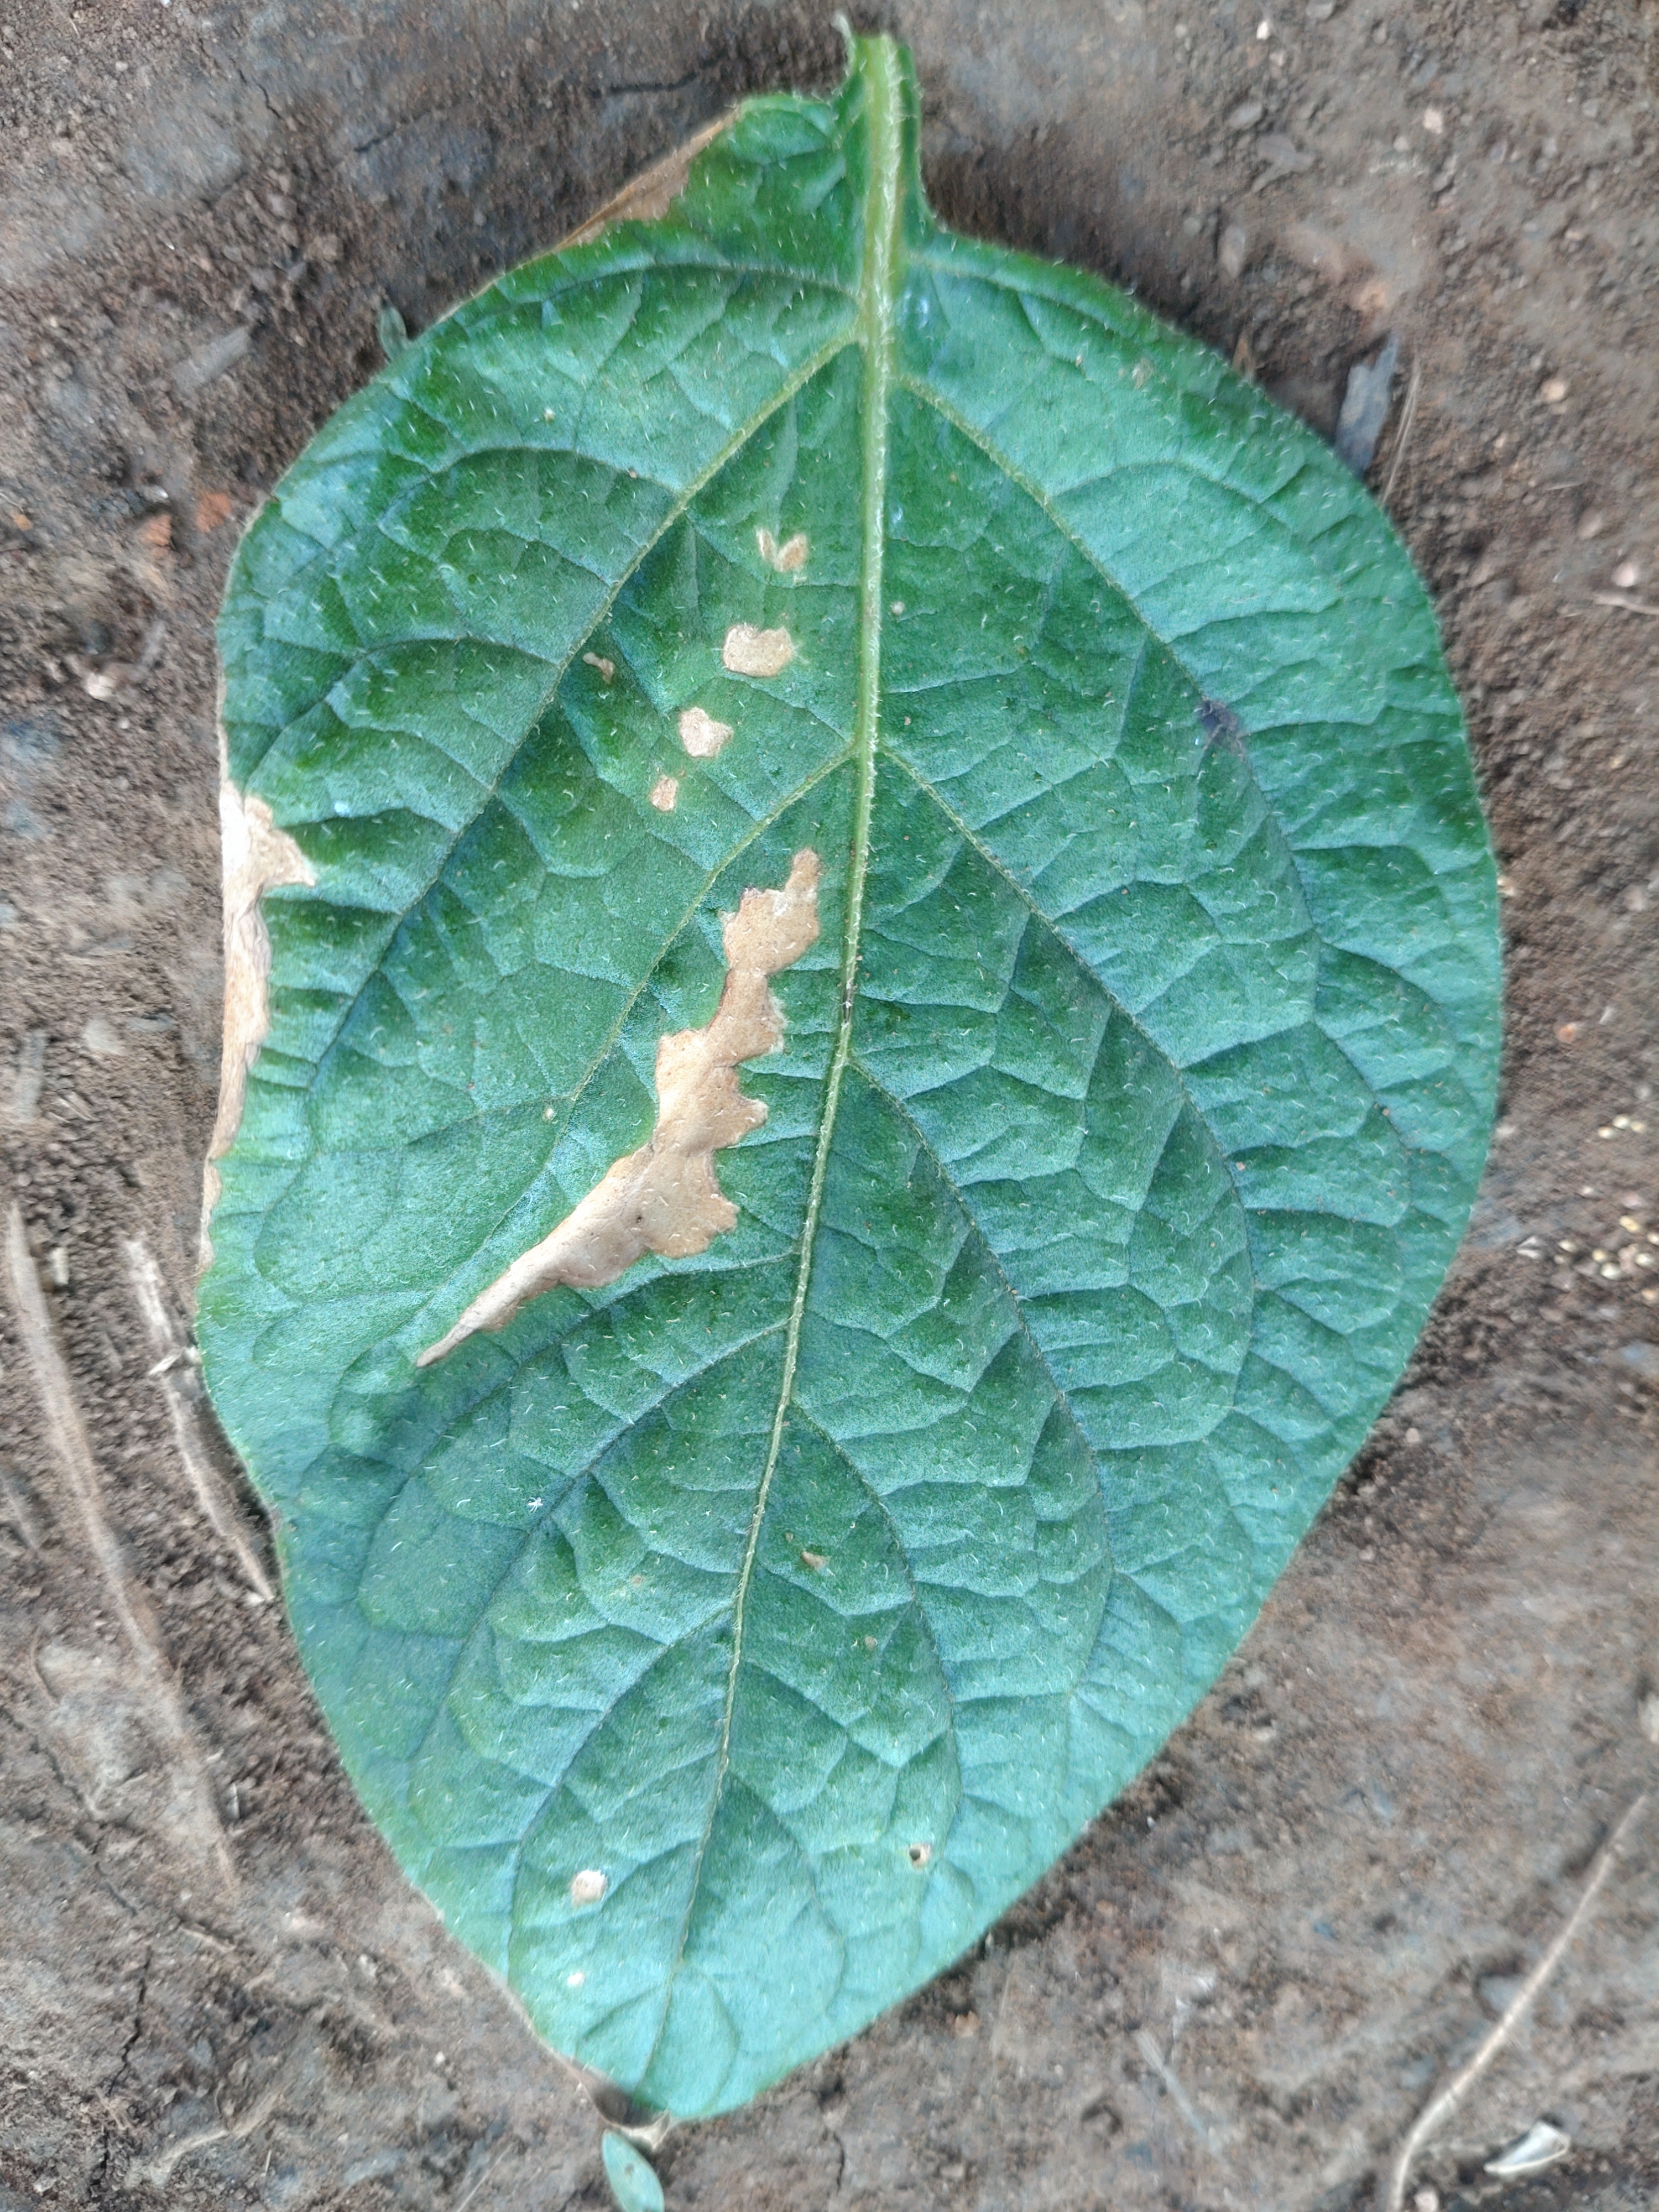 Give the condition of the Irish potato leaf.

early blight
